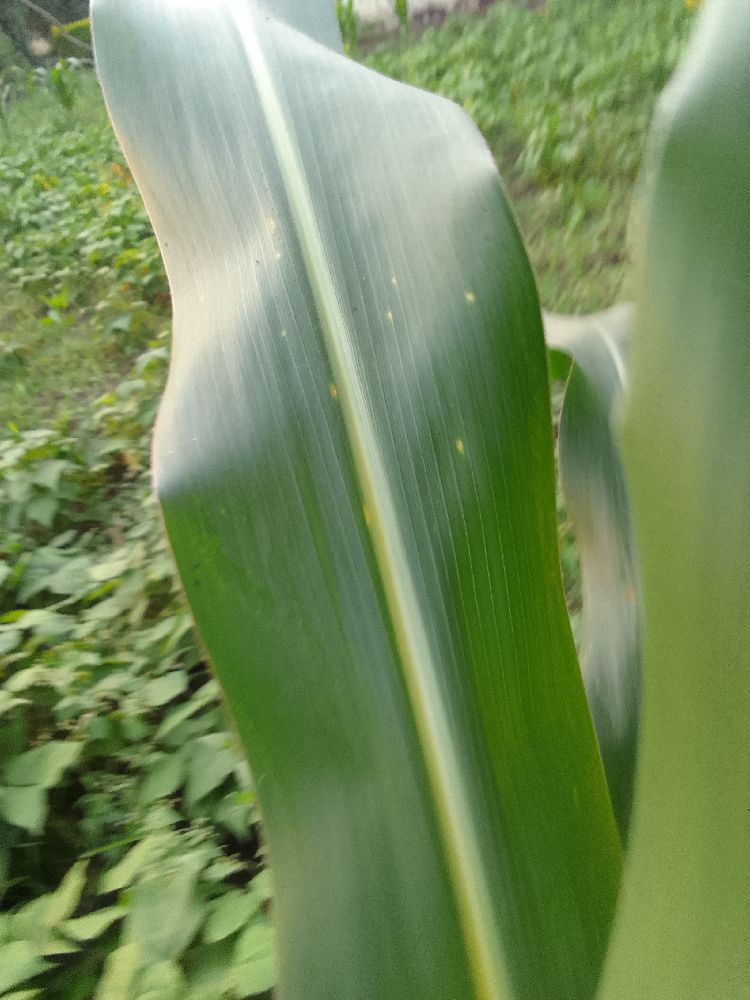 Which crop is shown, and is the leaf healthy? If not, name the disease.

maize, healthy
